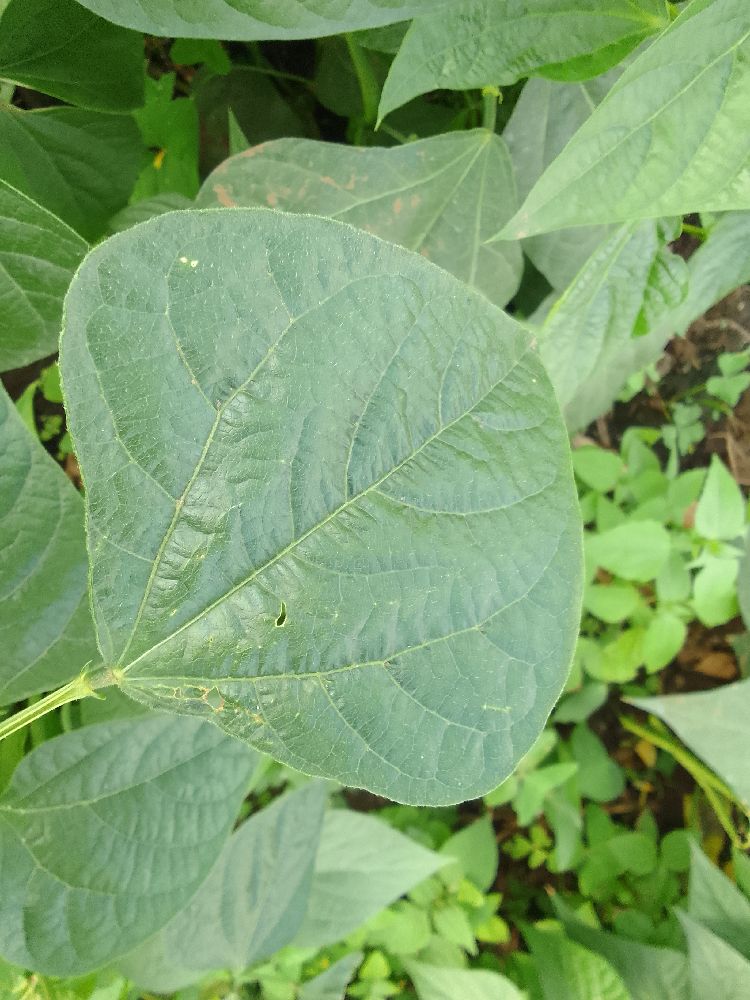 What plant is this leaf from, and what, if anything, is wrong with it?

common bean, healthy
